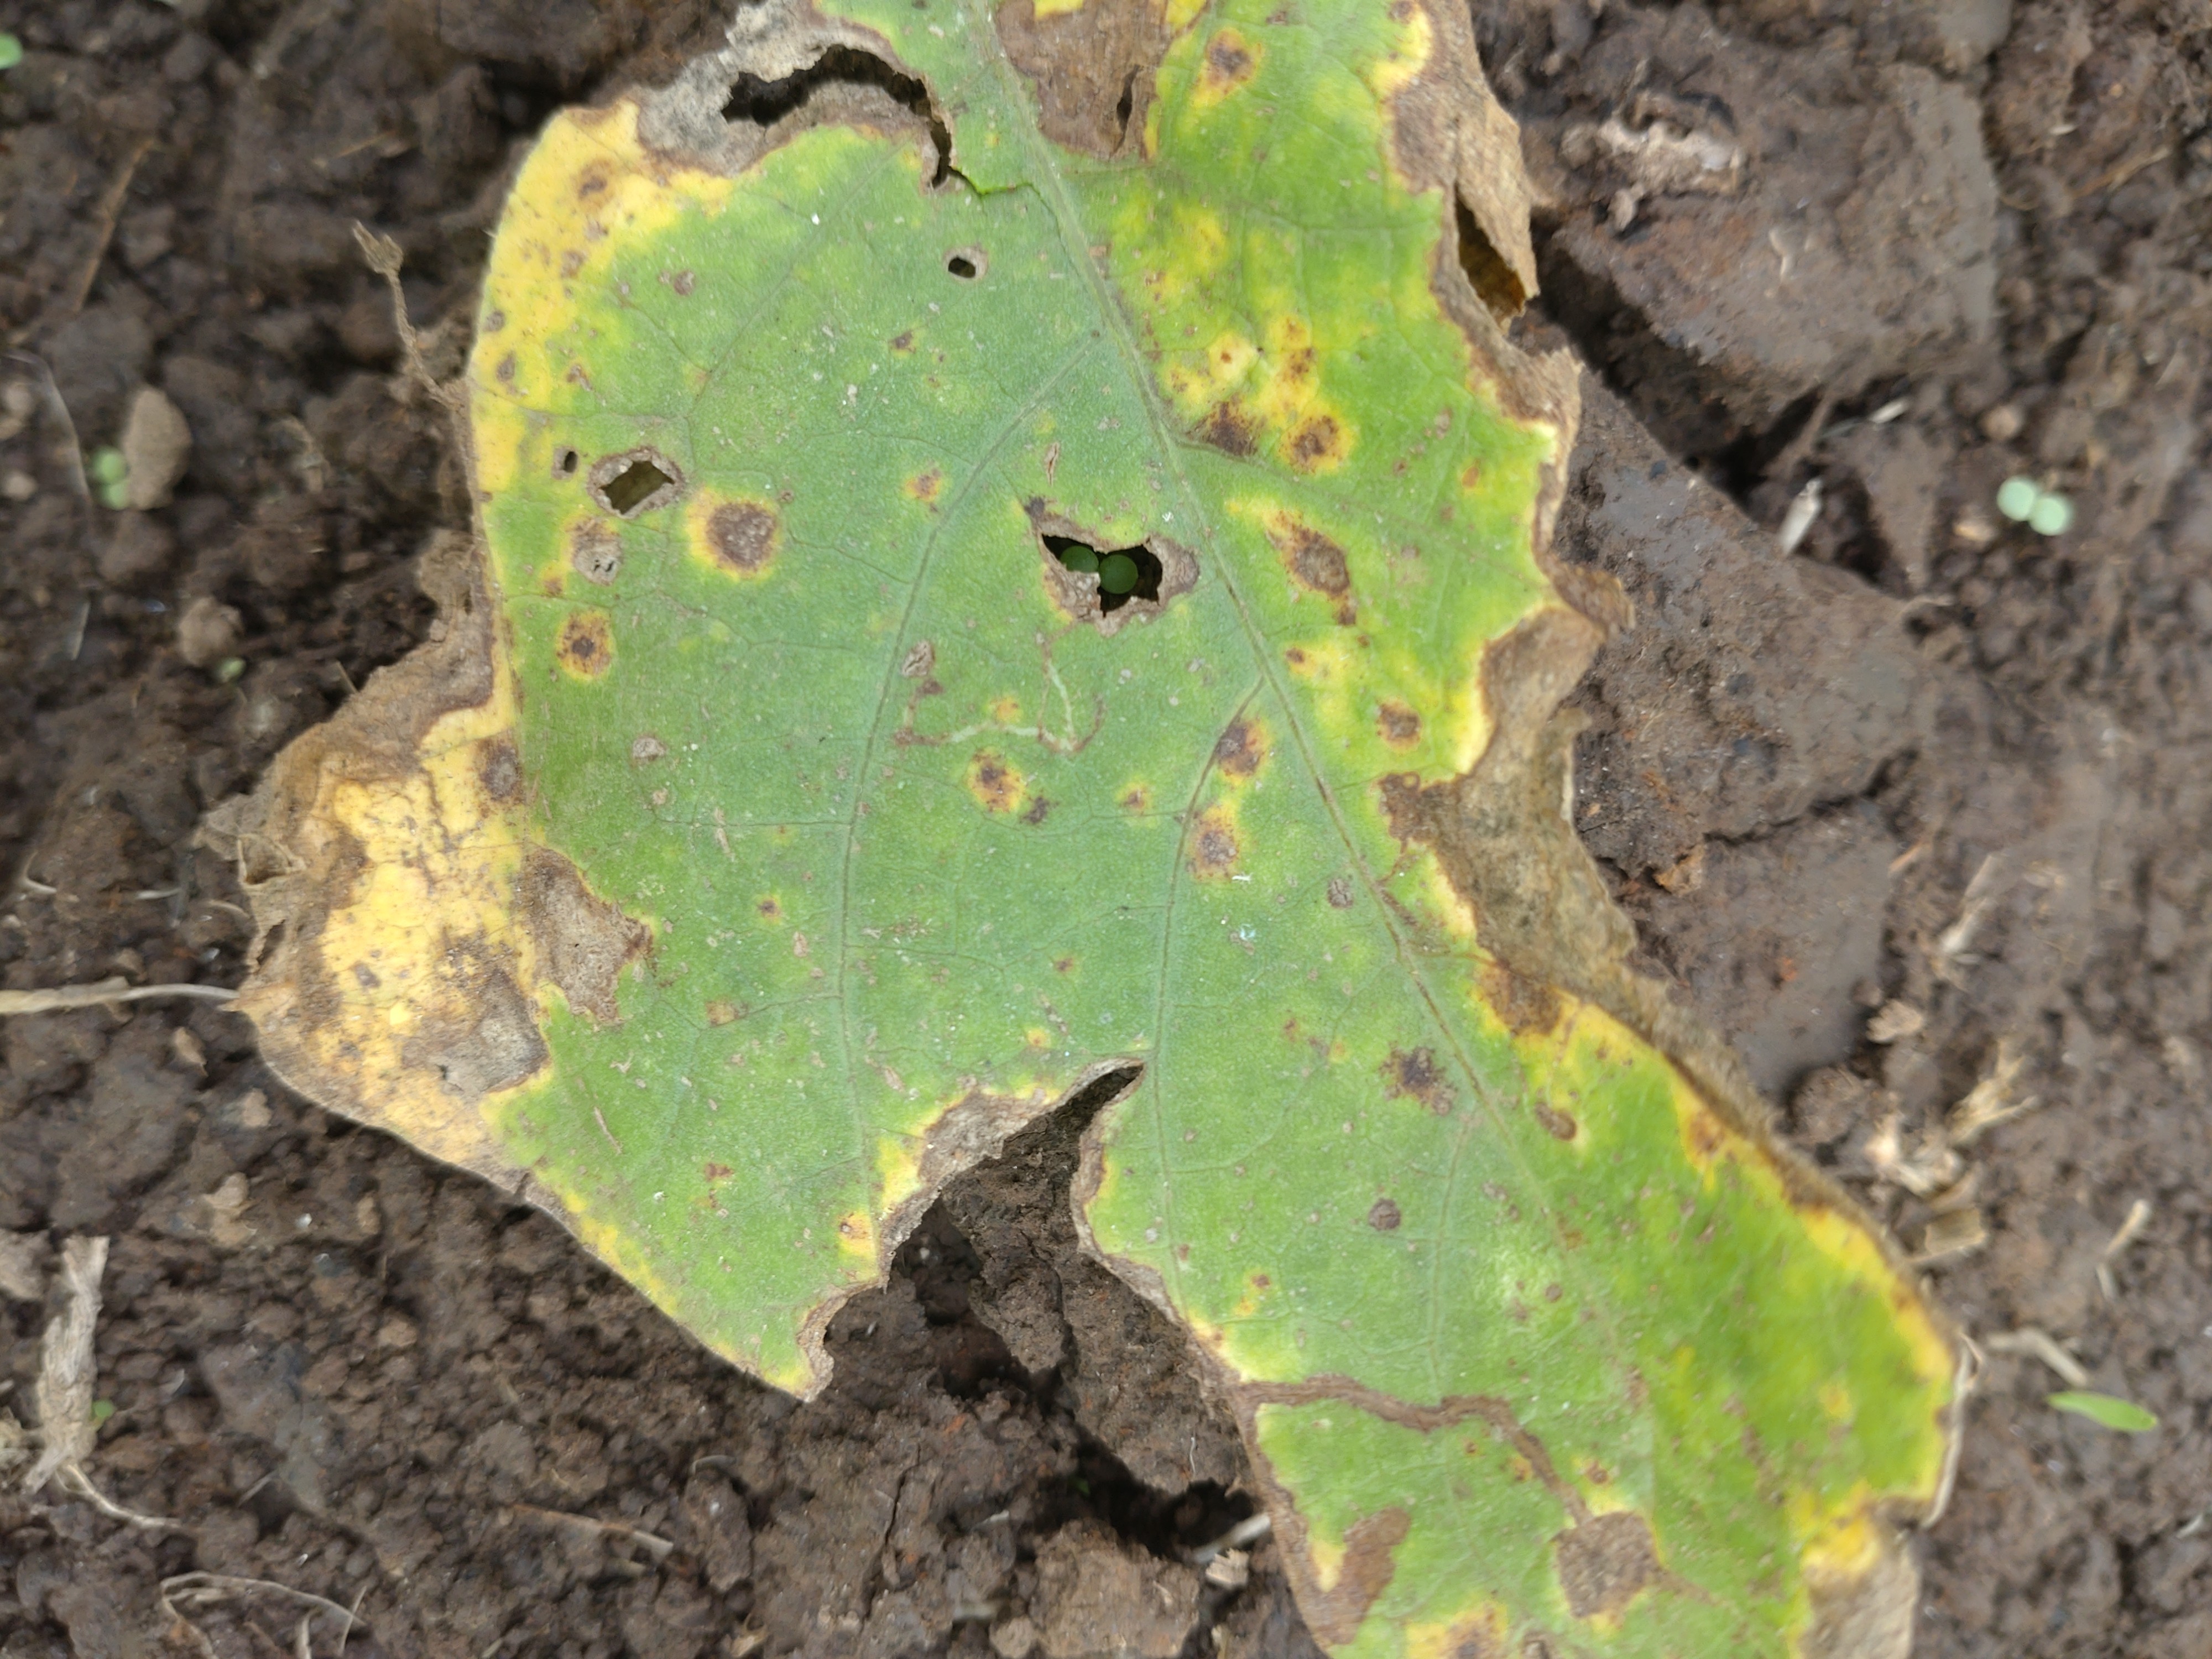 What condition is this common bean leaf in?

rust
